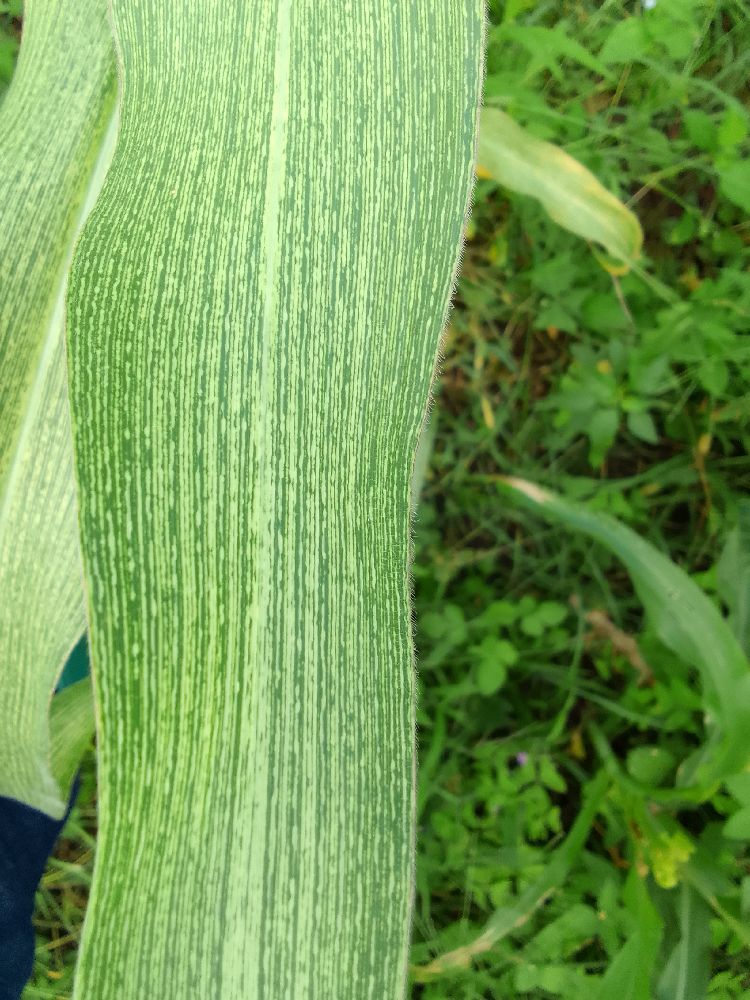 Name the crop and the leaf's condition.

maize, maize streak virus
